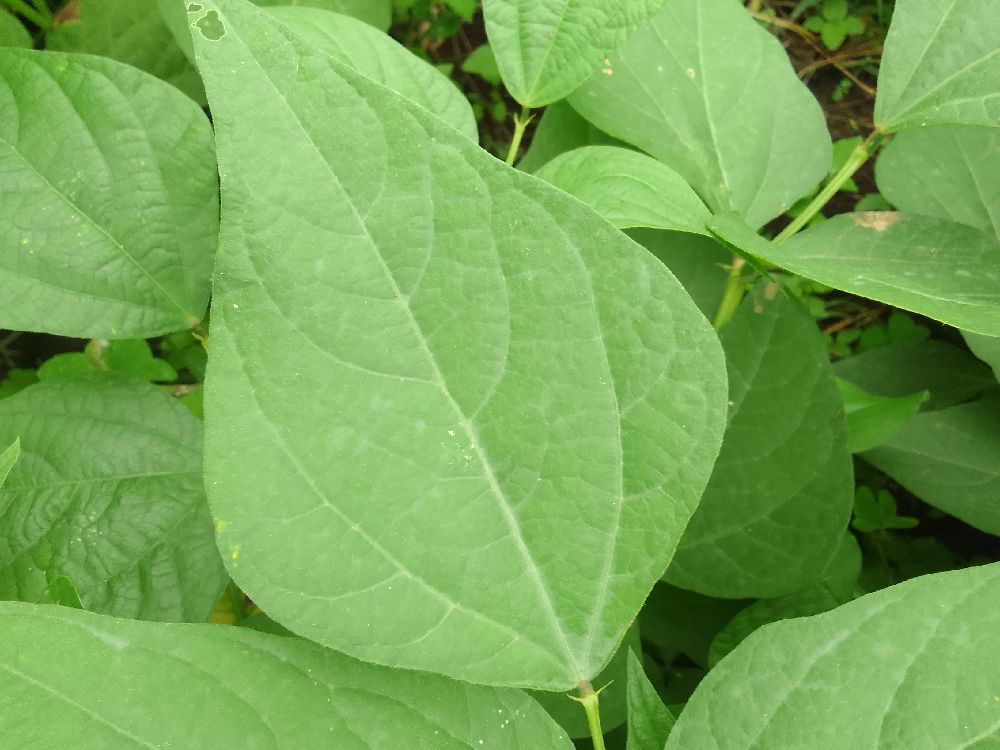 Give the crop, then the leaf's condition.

common bean, healthy
